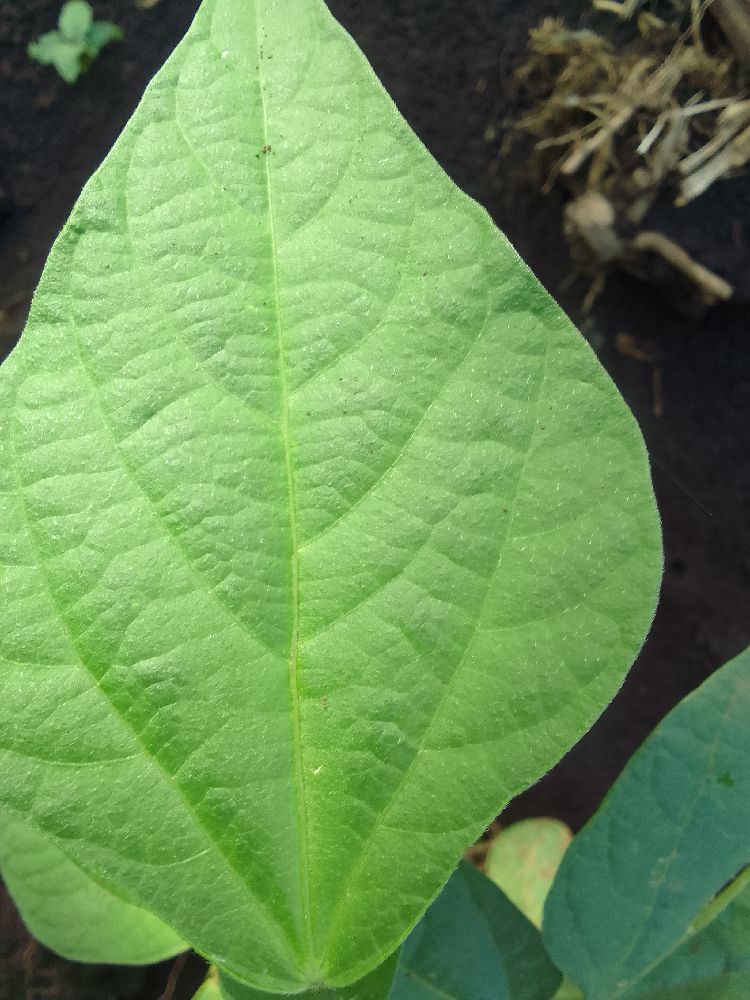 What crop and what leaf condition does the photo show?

common bean, healthy
